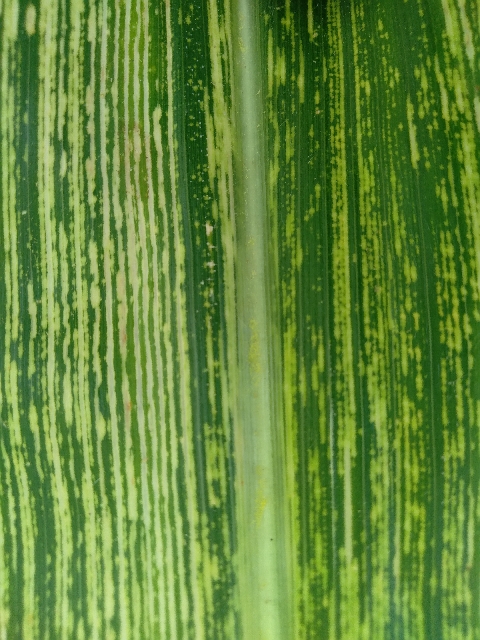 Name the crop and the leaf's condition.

maize, maize streak virus
